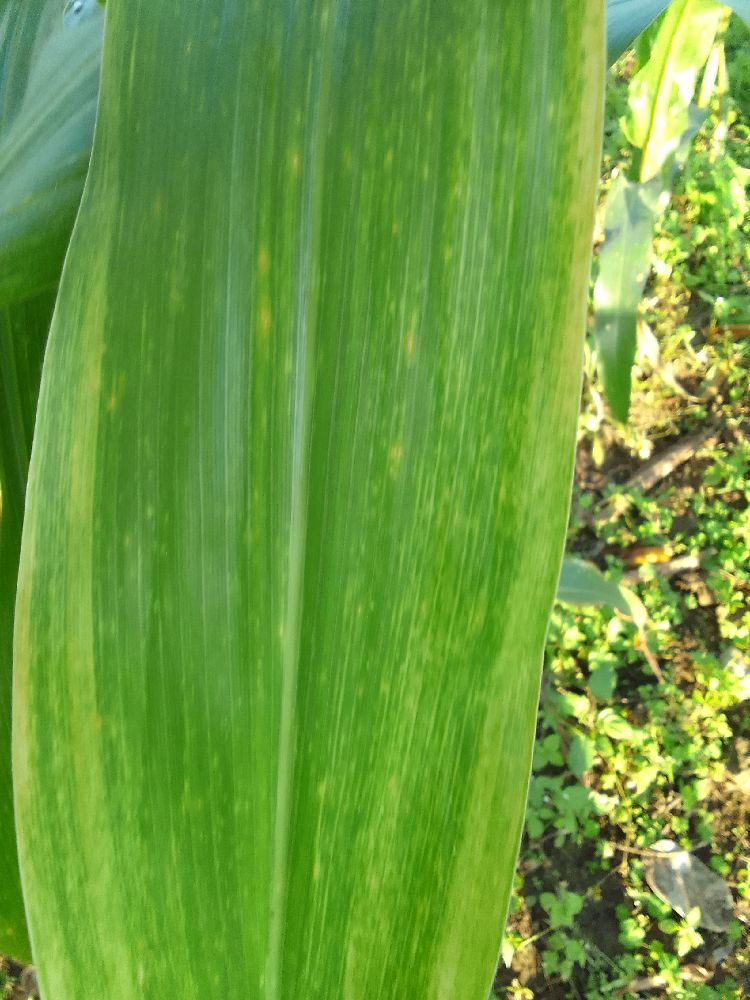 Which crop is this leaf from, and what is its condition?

maize, maize lethal necrosis
